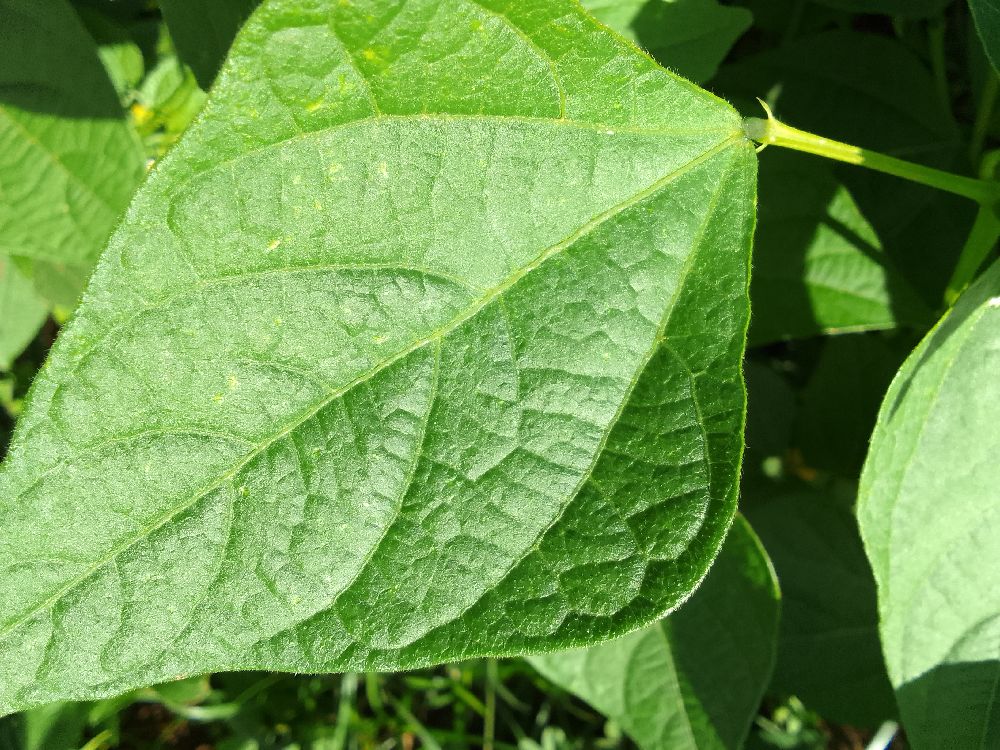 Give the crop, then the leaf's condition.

common bean, healthy
